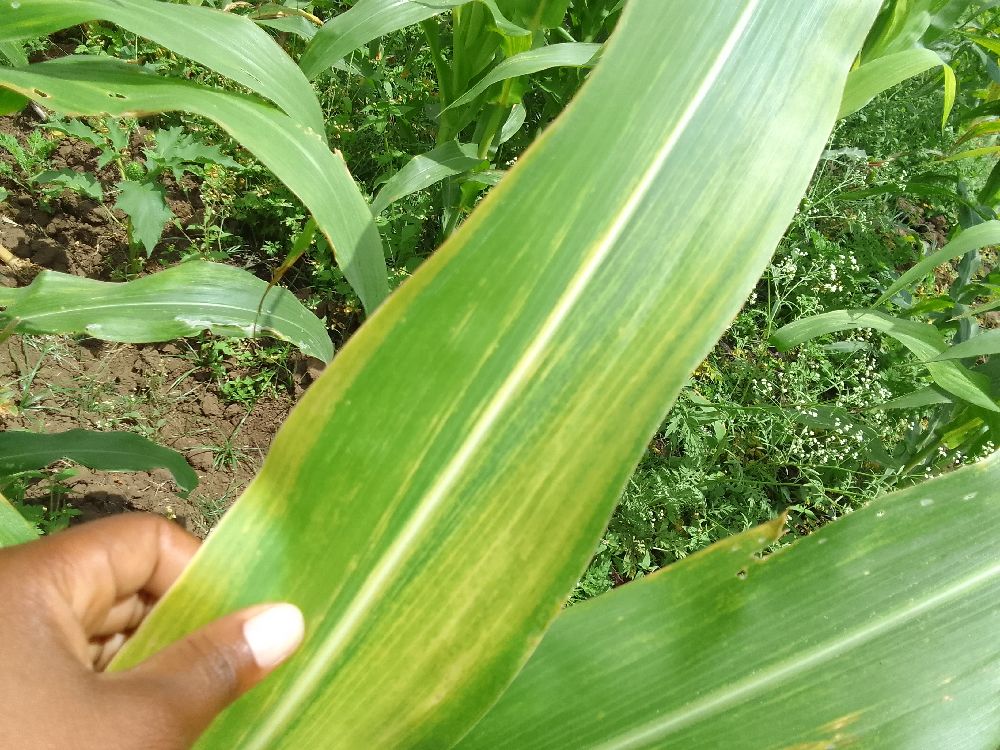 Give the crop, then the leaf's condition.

maize, maize lethal necrosis
